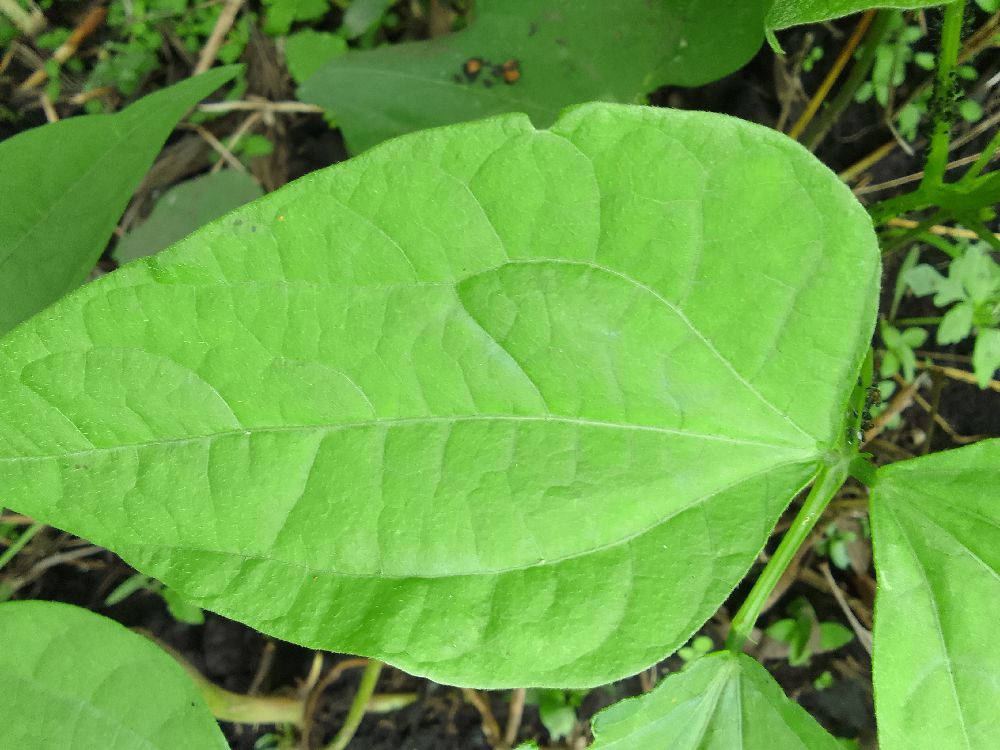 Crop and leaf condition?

common bean, healthy
